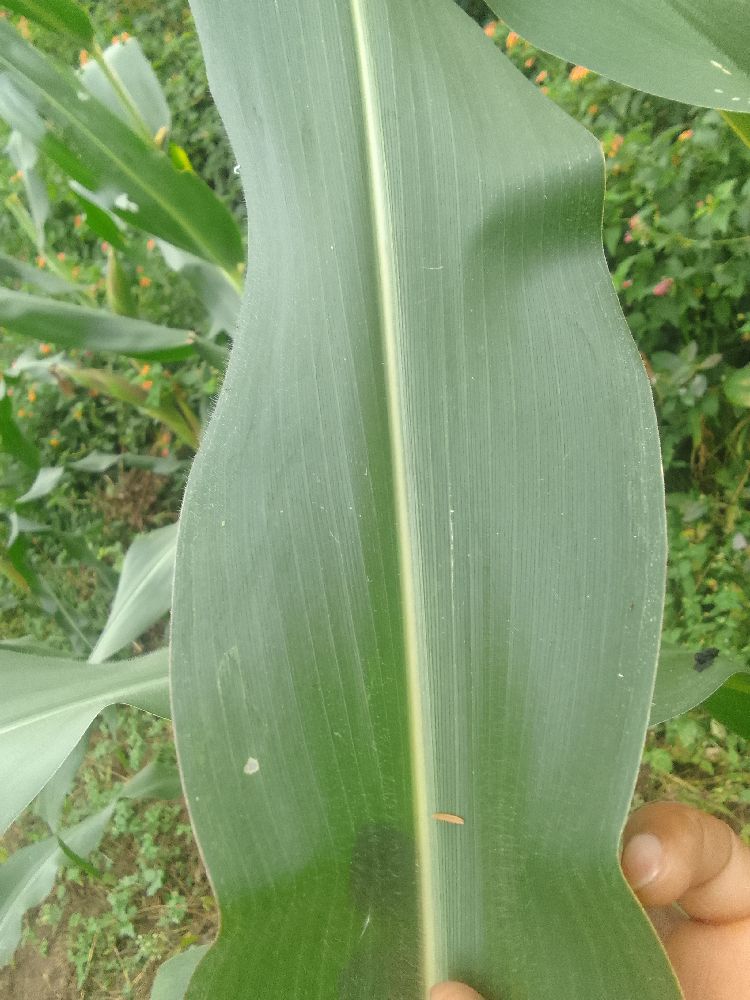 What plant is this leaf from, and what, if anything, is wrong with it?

maize, healthy
